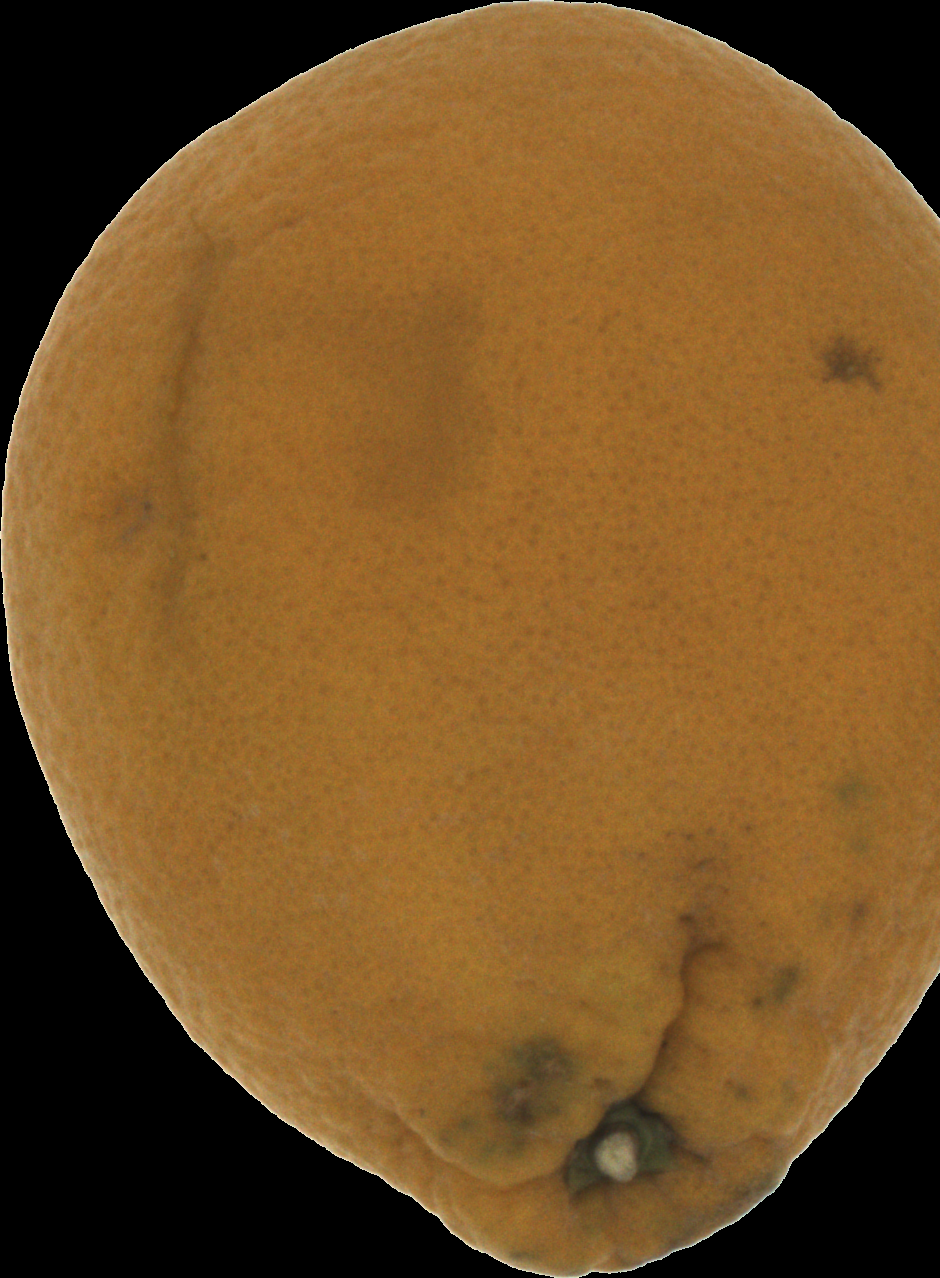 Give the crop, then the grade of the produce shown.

orange, bad
